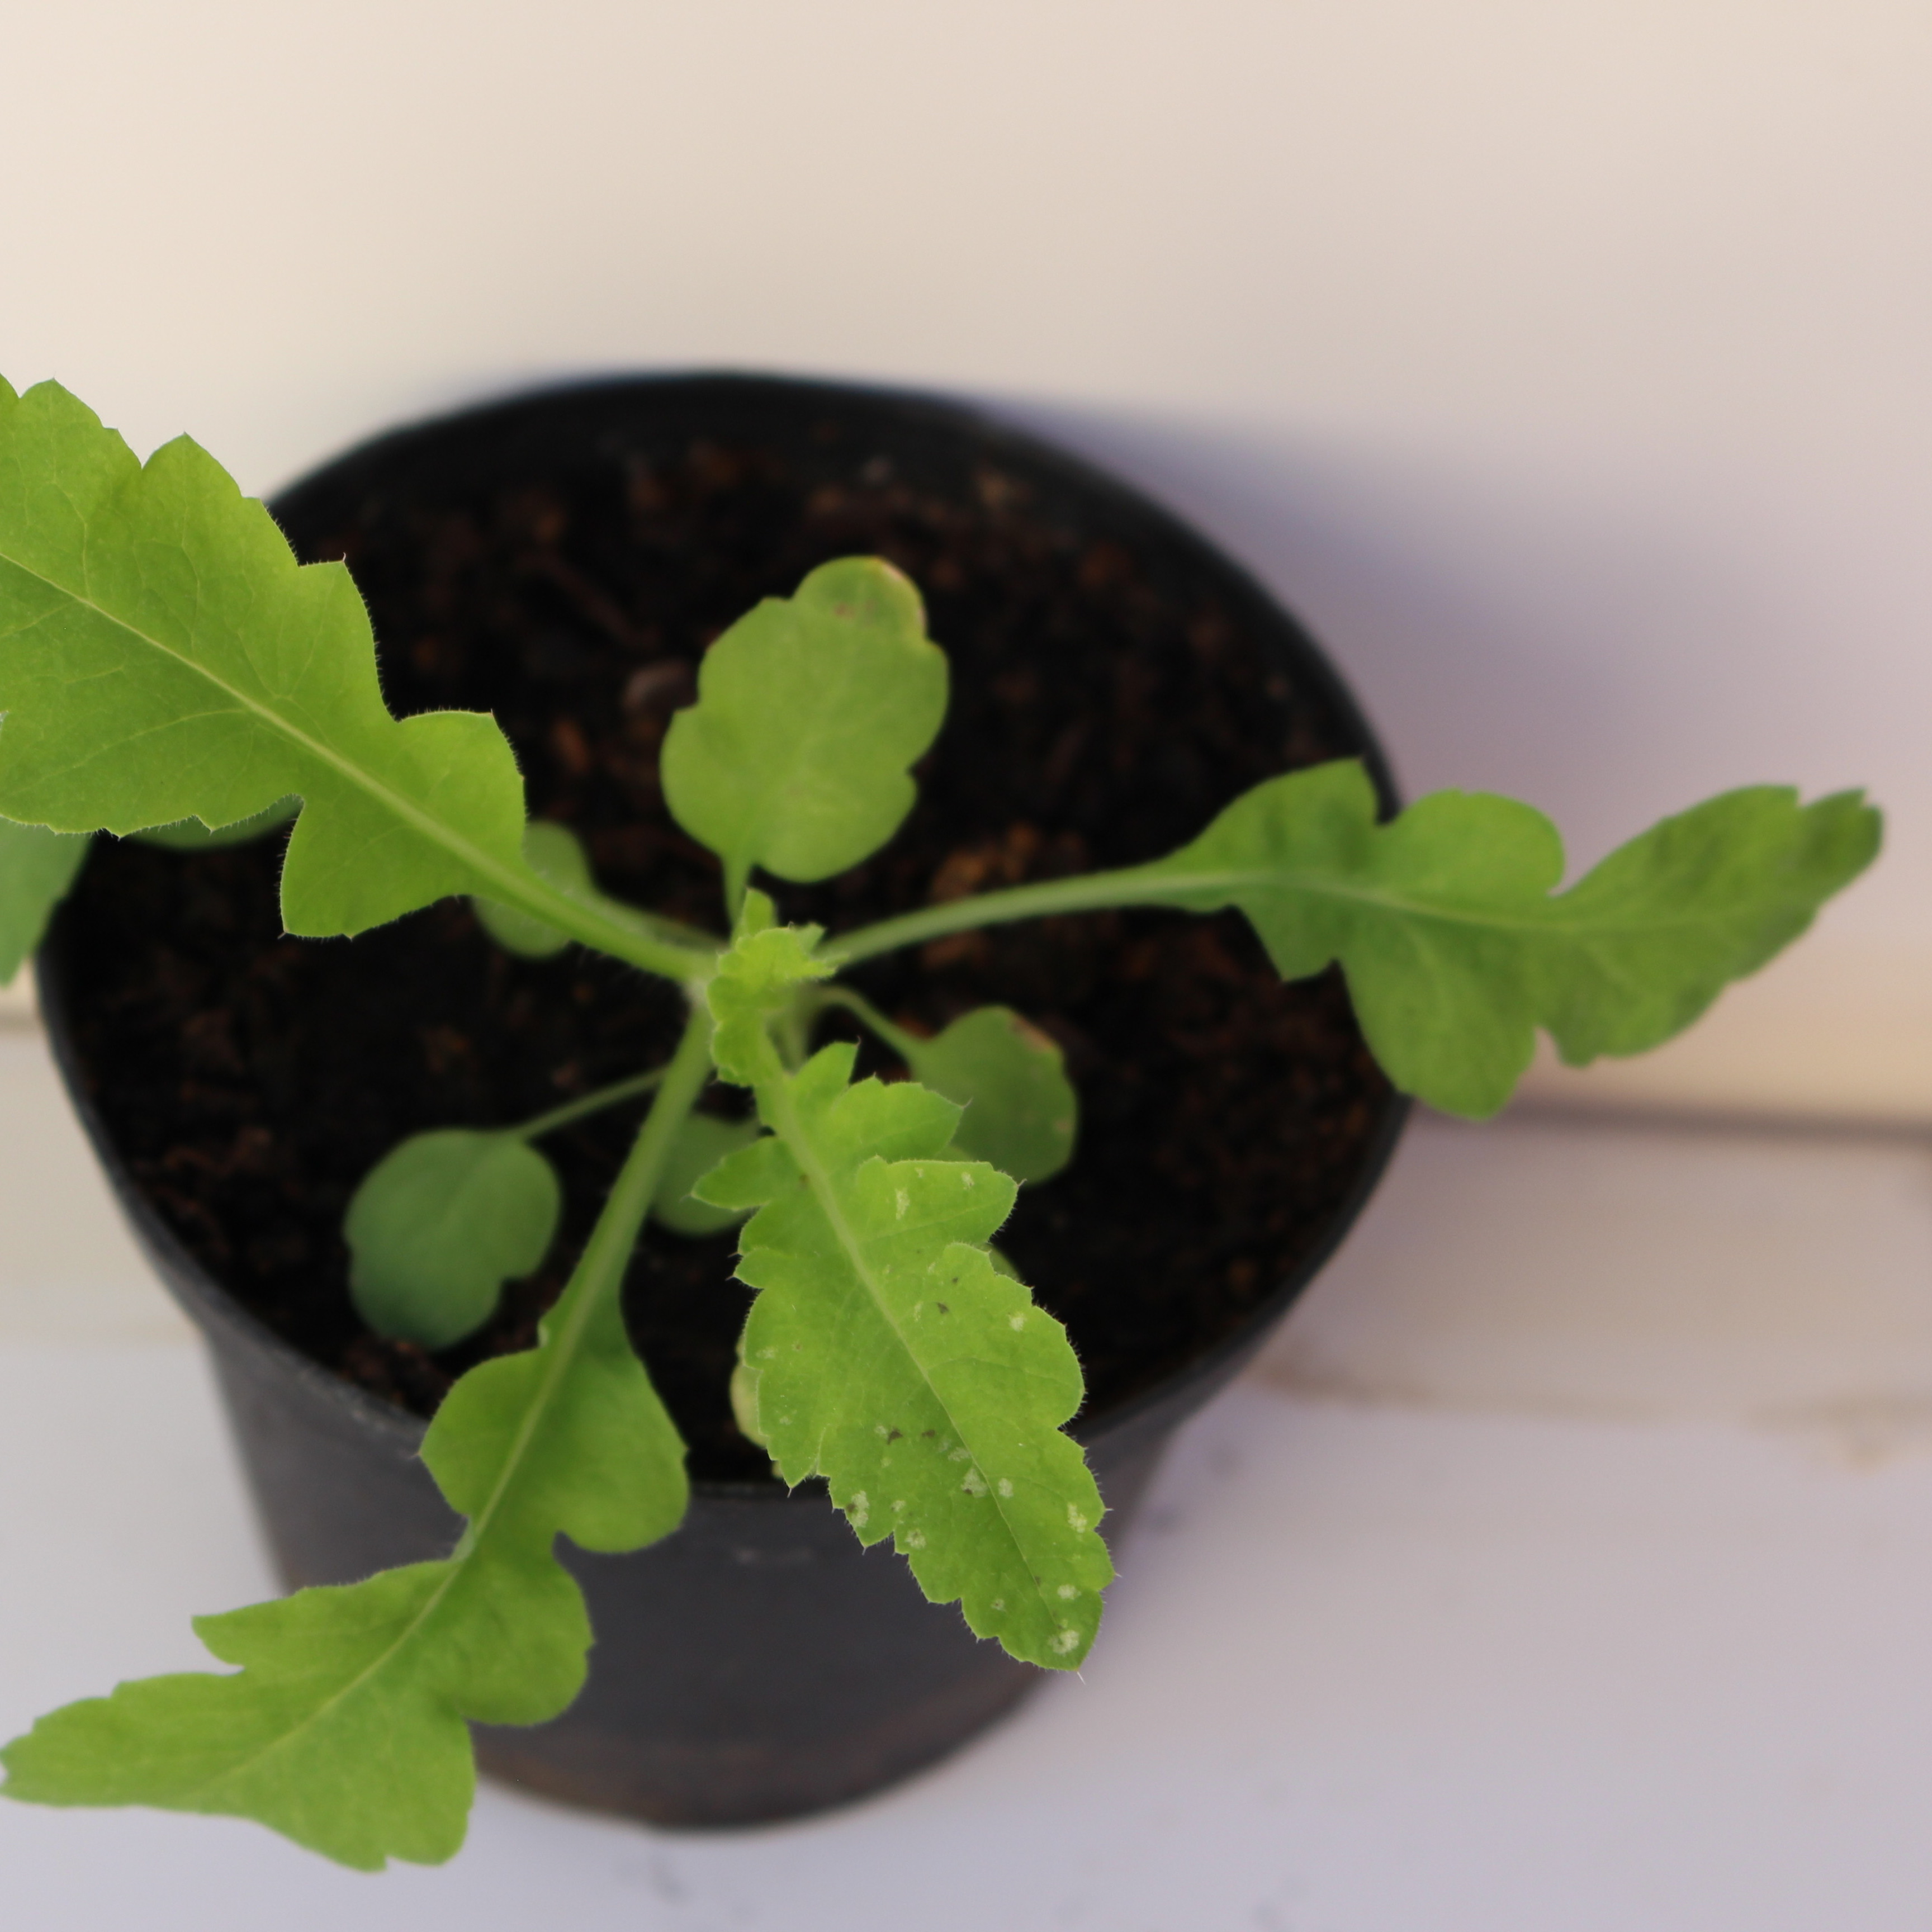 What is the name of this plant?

Papaver rhoeas
